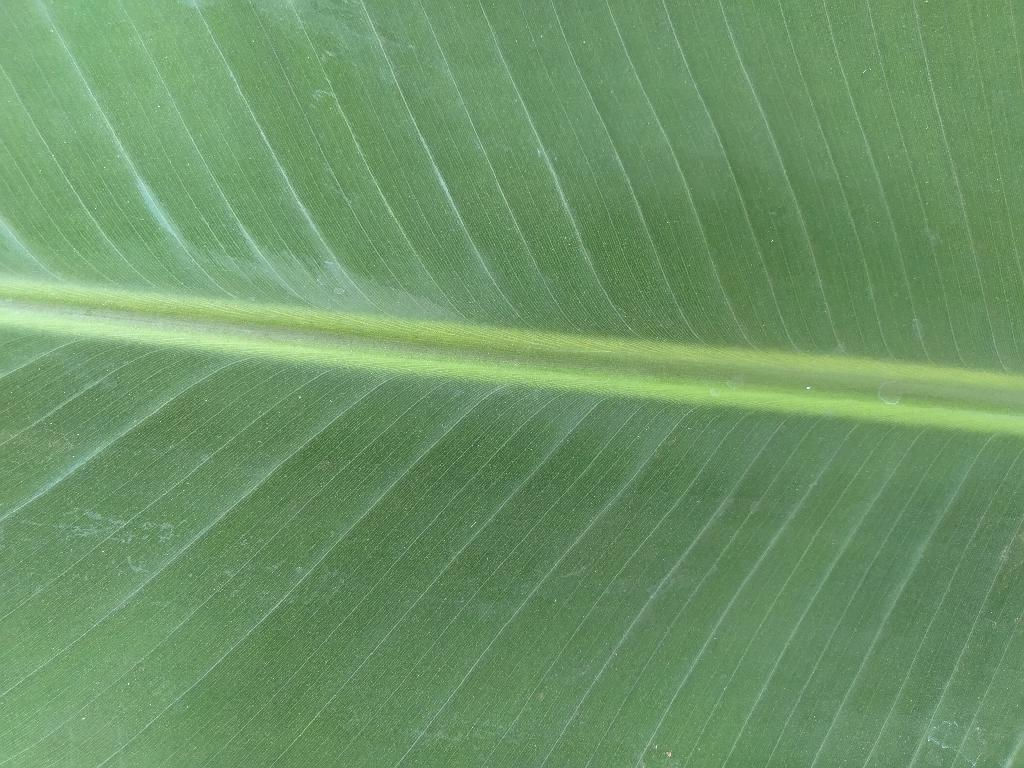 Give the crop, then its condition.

banana, healthy
